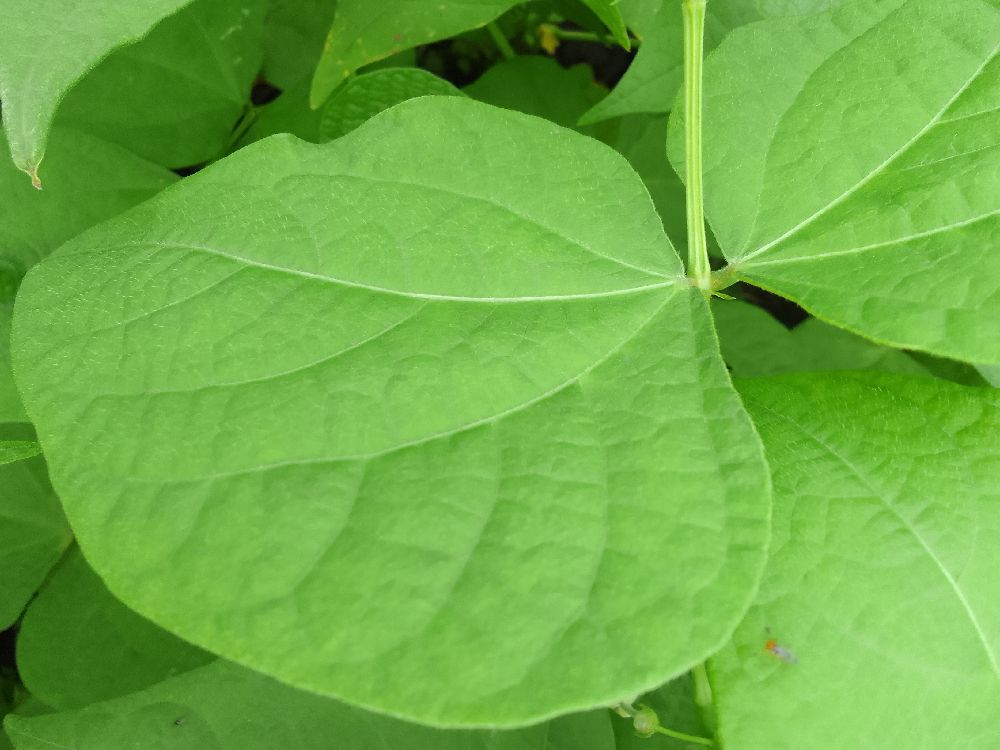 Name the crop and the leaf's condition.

common bean, healthy
